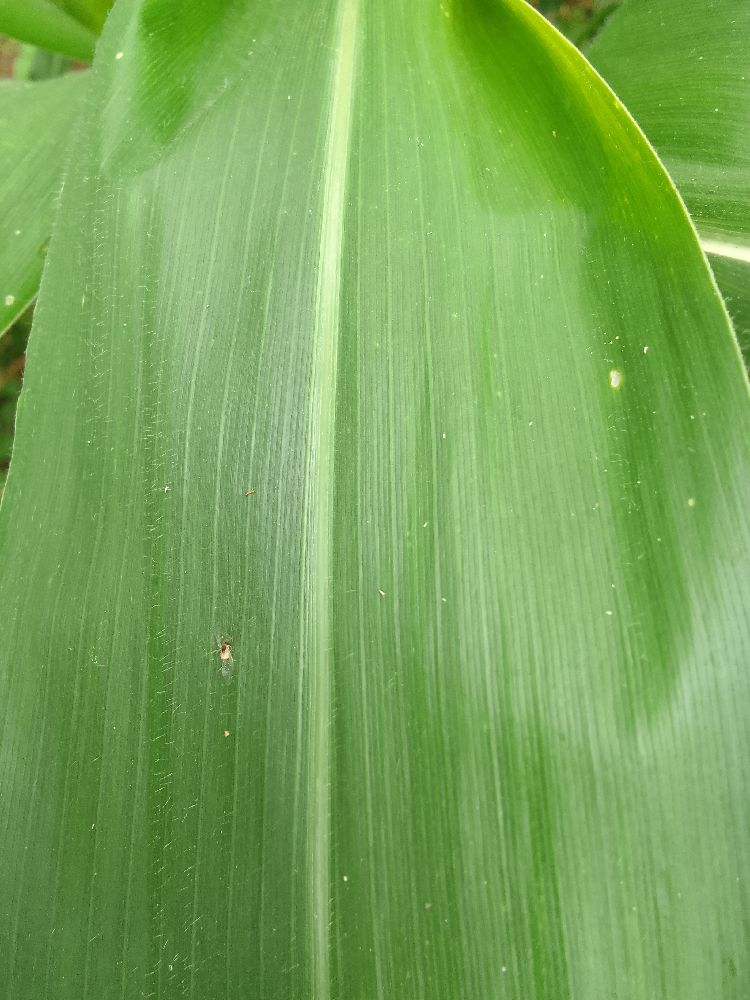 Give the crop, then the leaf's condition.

maize, healthy
